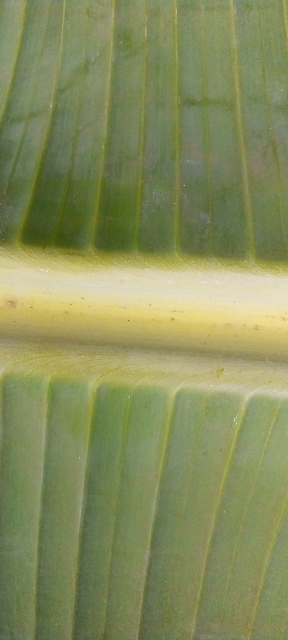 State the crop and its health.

banana, healthy
